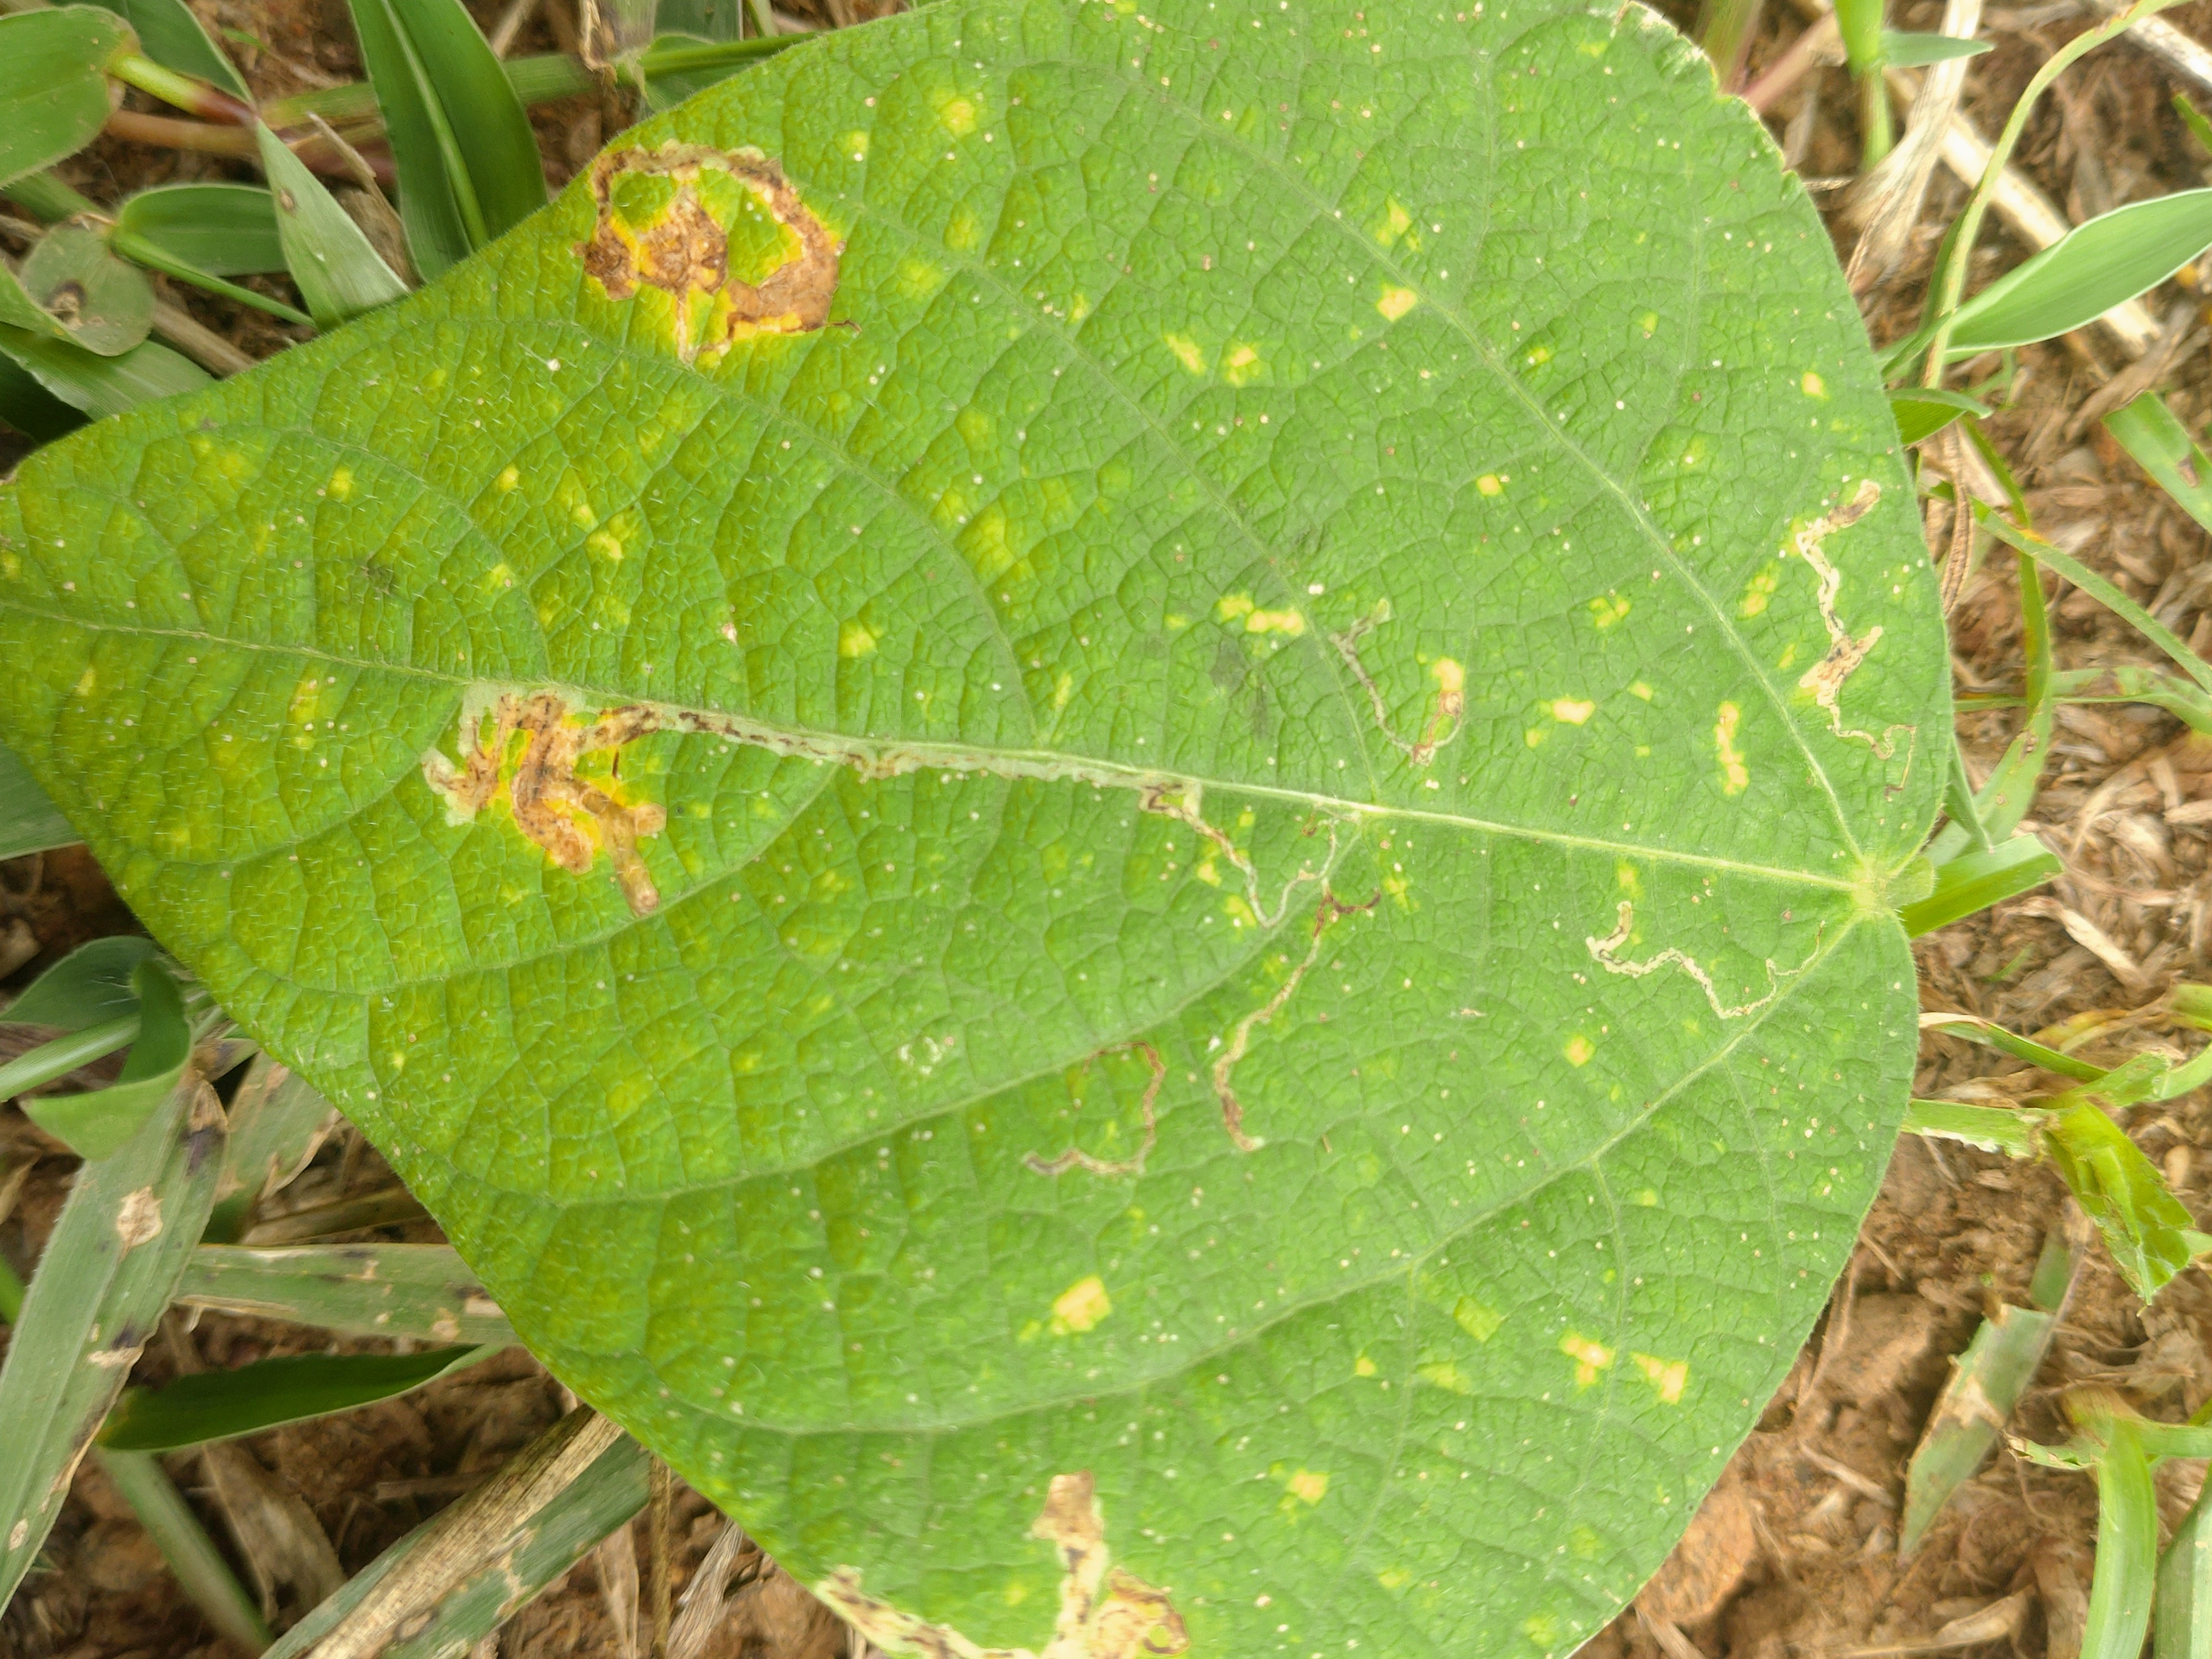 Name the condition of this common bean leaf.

rust
